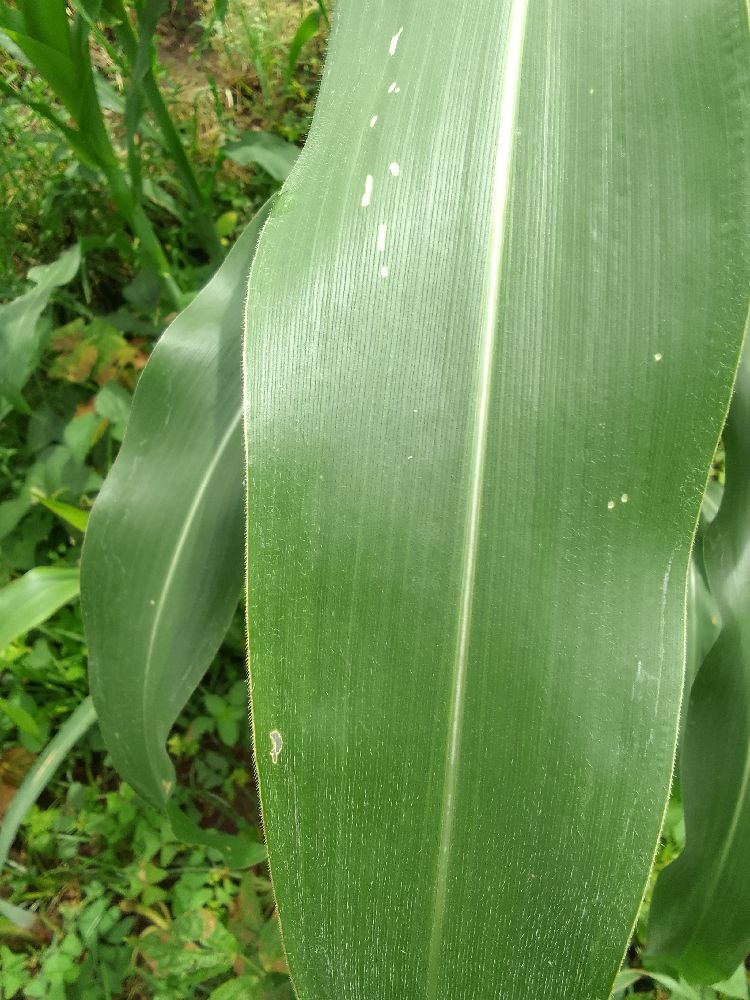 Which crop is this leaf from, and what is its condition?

maize, healthy
